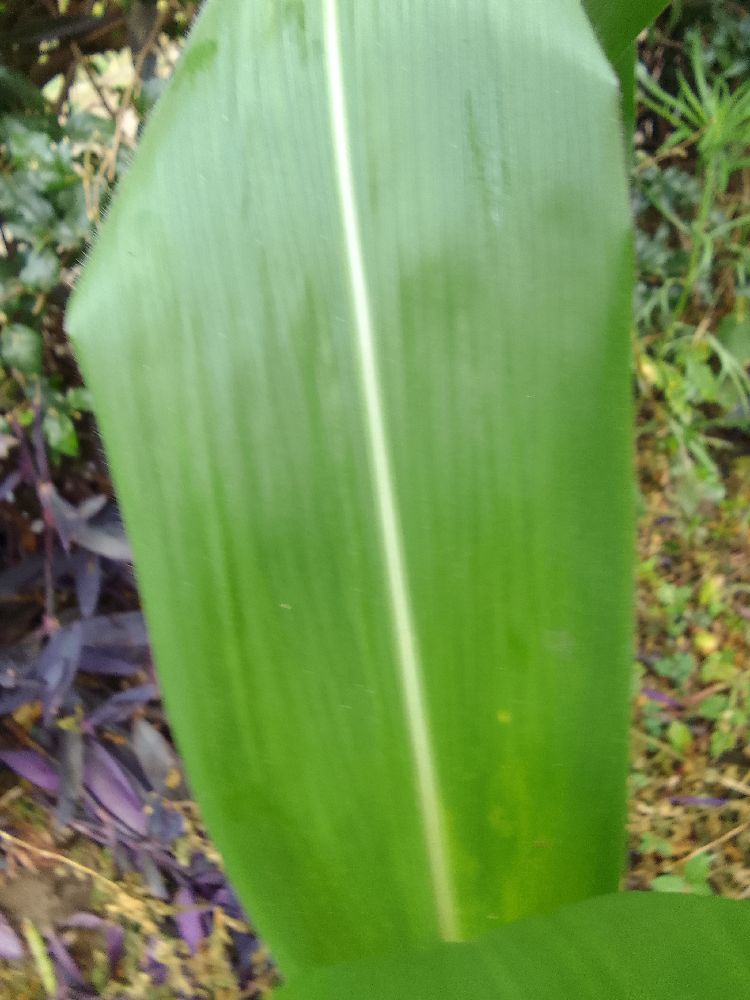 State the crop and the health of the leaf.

maize, healthy
